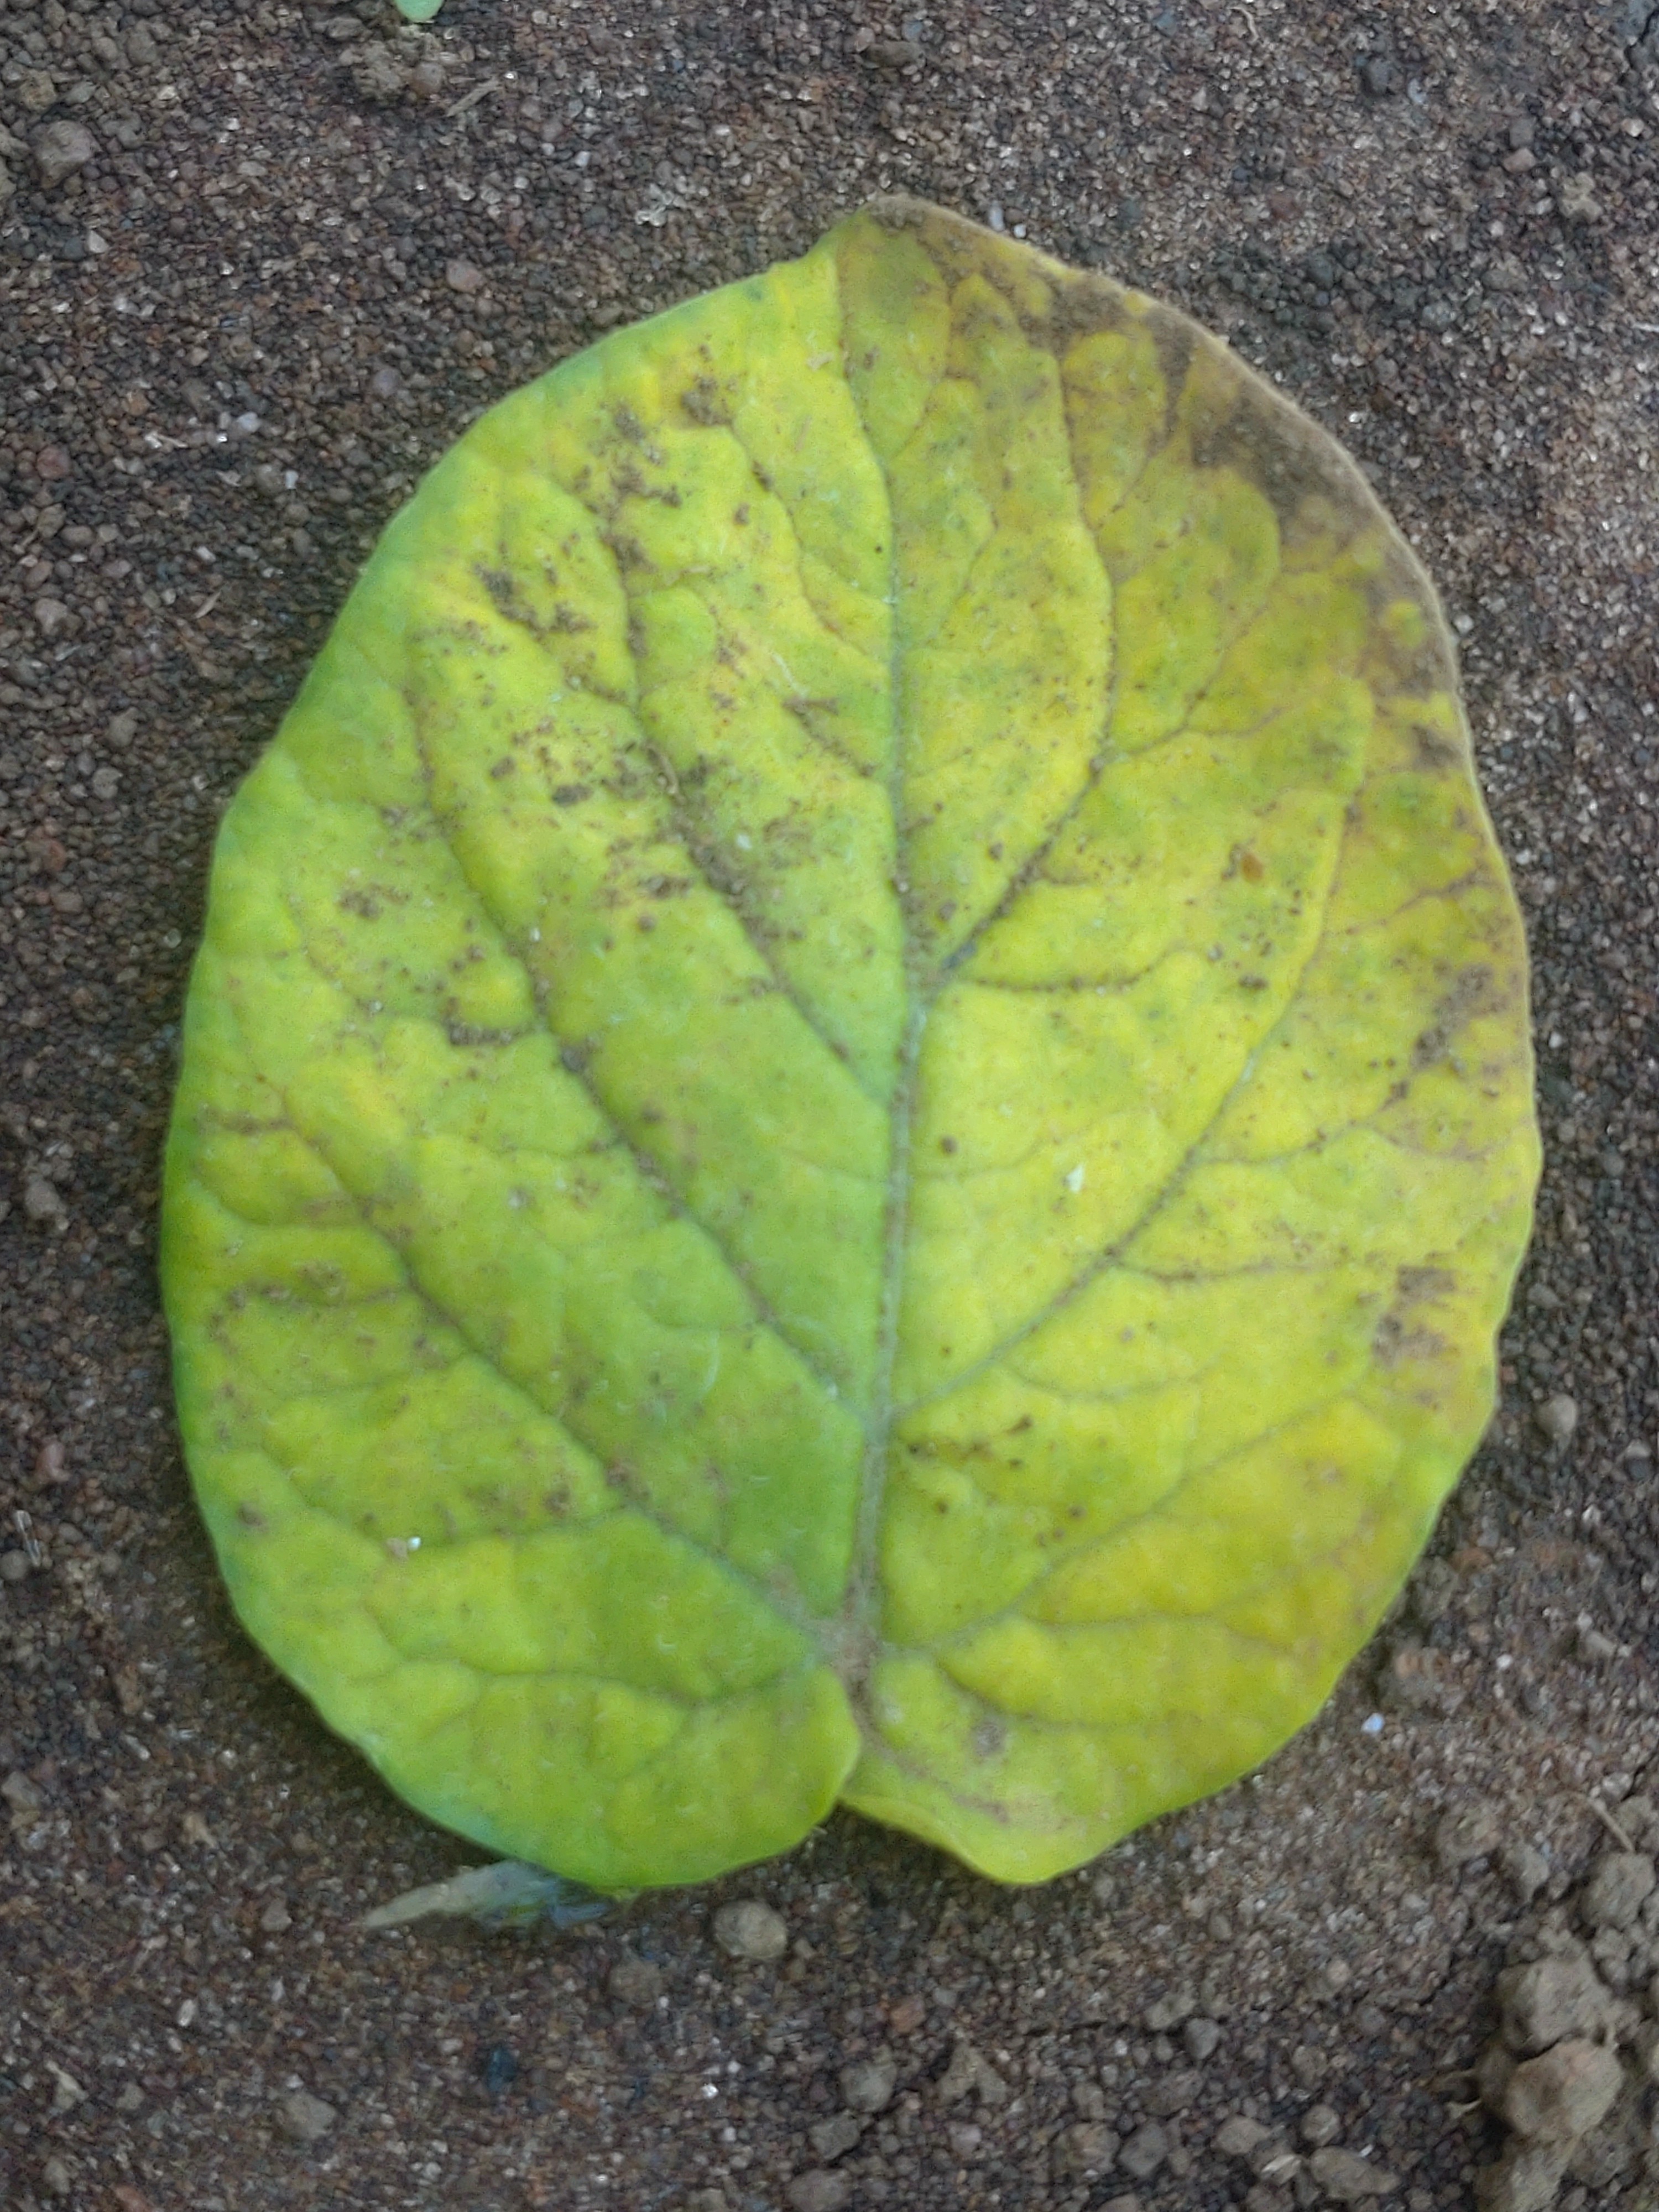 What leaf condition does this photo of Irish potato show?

late blight
